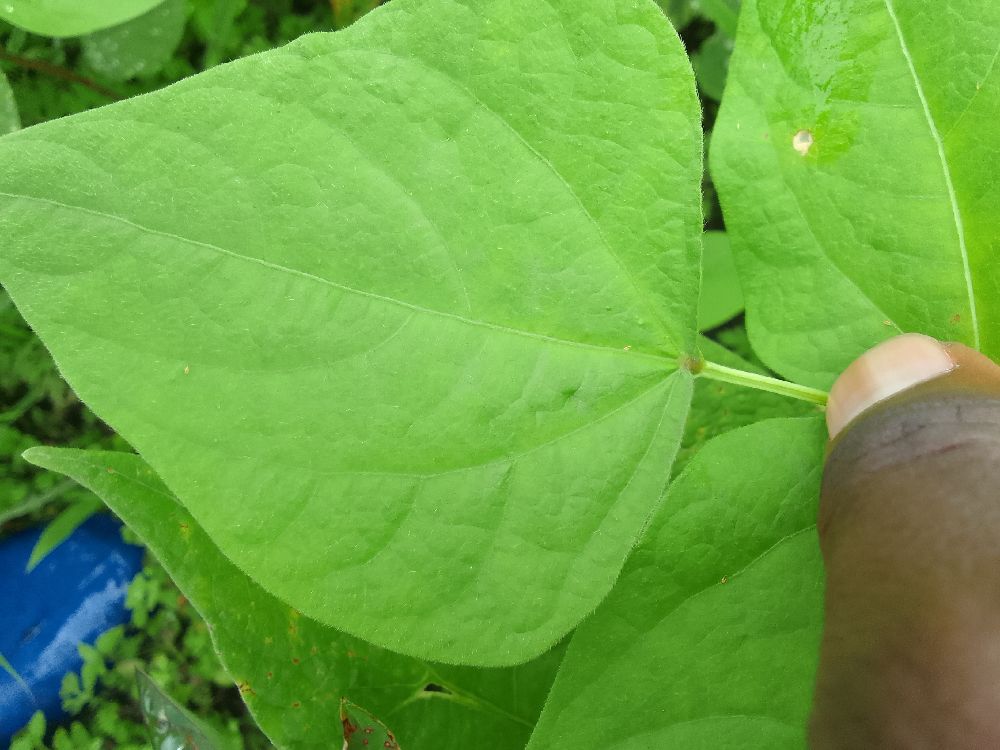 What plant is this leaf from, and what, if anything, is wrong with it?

common bean, healthy
